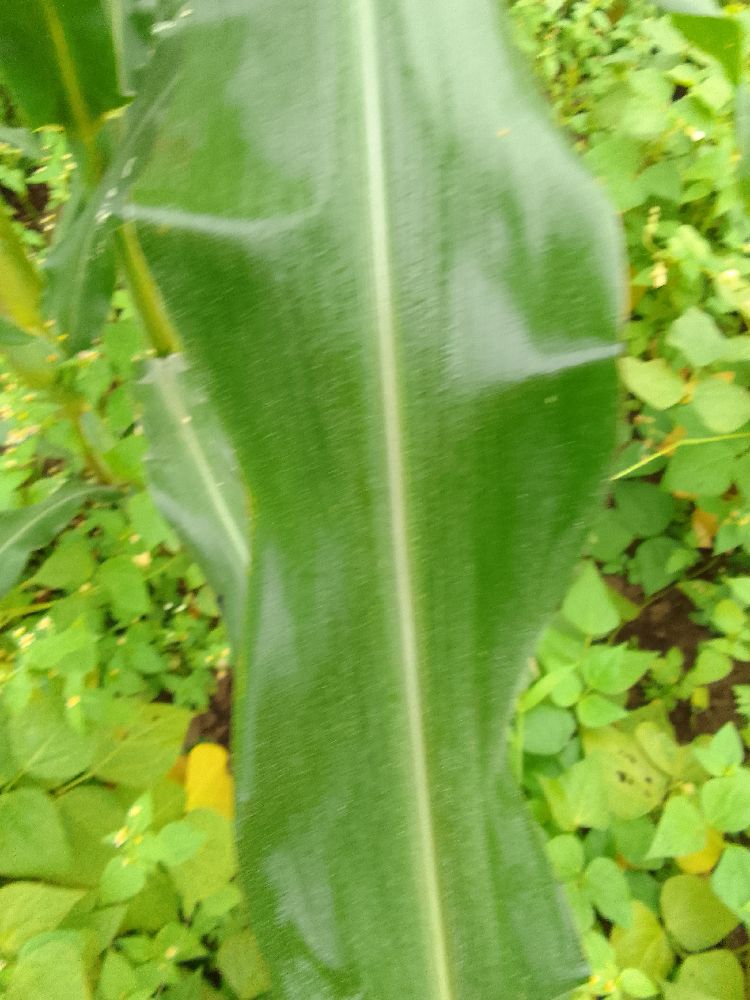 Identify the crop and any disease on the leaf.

maize, healthy
